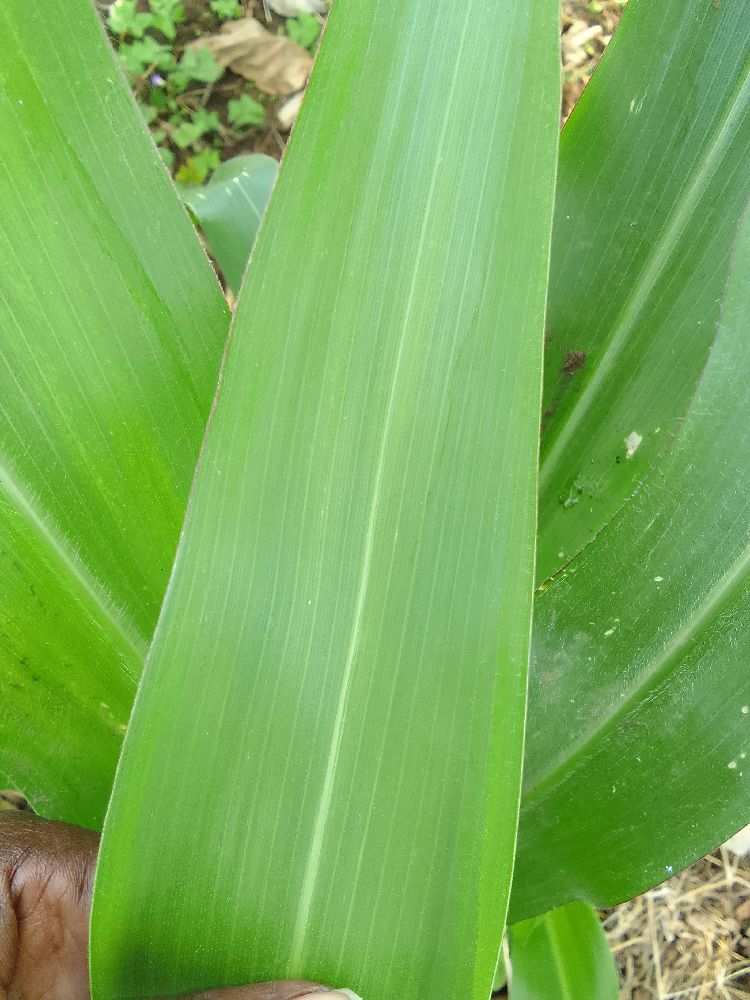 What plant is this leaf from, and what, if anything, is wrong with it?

maize, healthy
